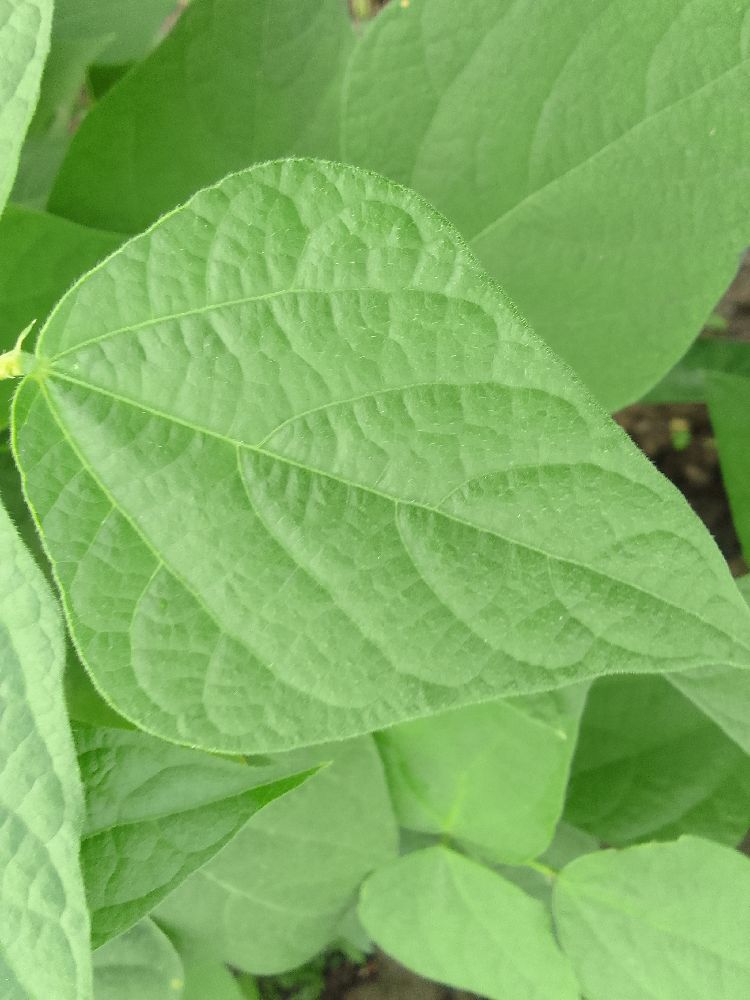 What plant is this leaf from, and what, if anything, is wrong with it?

common bean, healthy
